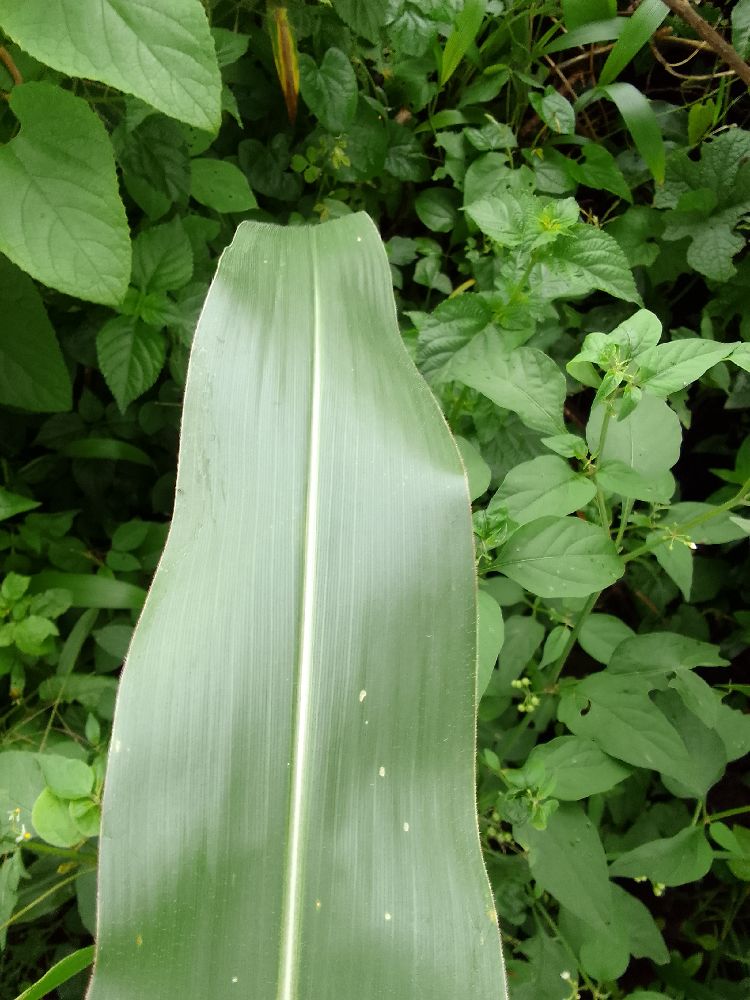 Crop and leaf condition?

maize, healthy
